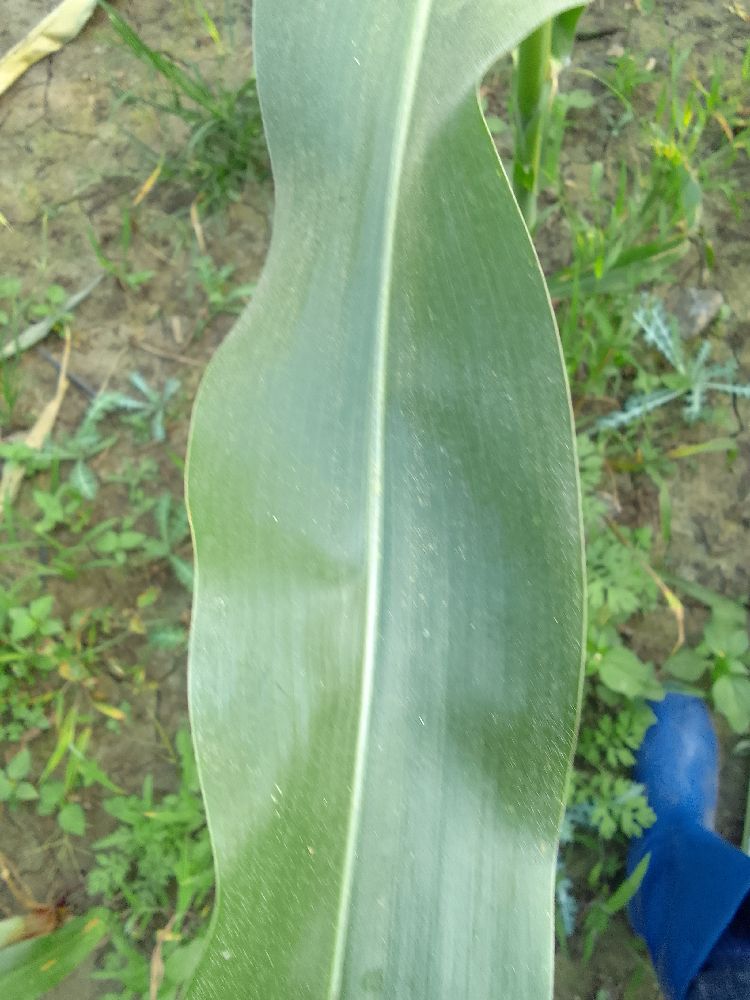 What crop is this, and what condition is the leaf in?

maize, healthy
